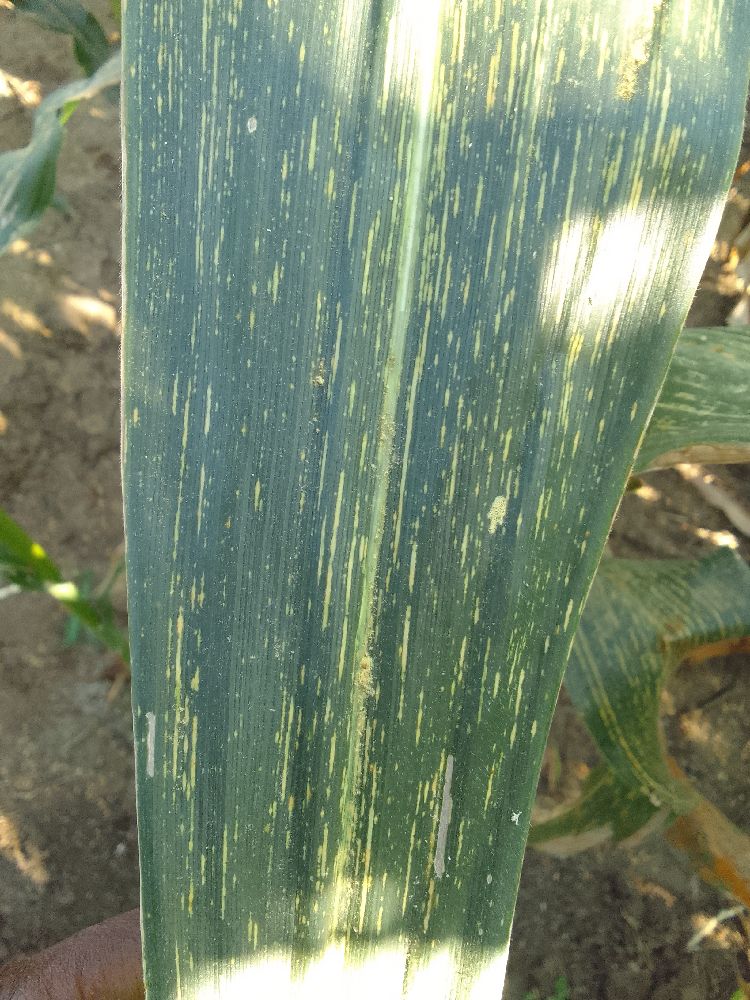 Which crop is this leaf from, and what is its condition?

maize, maize streak virus
